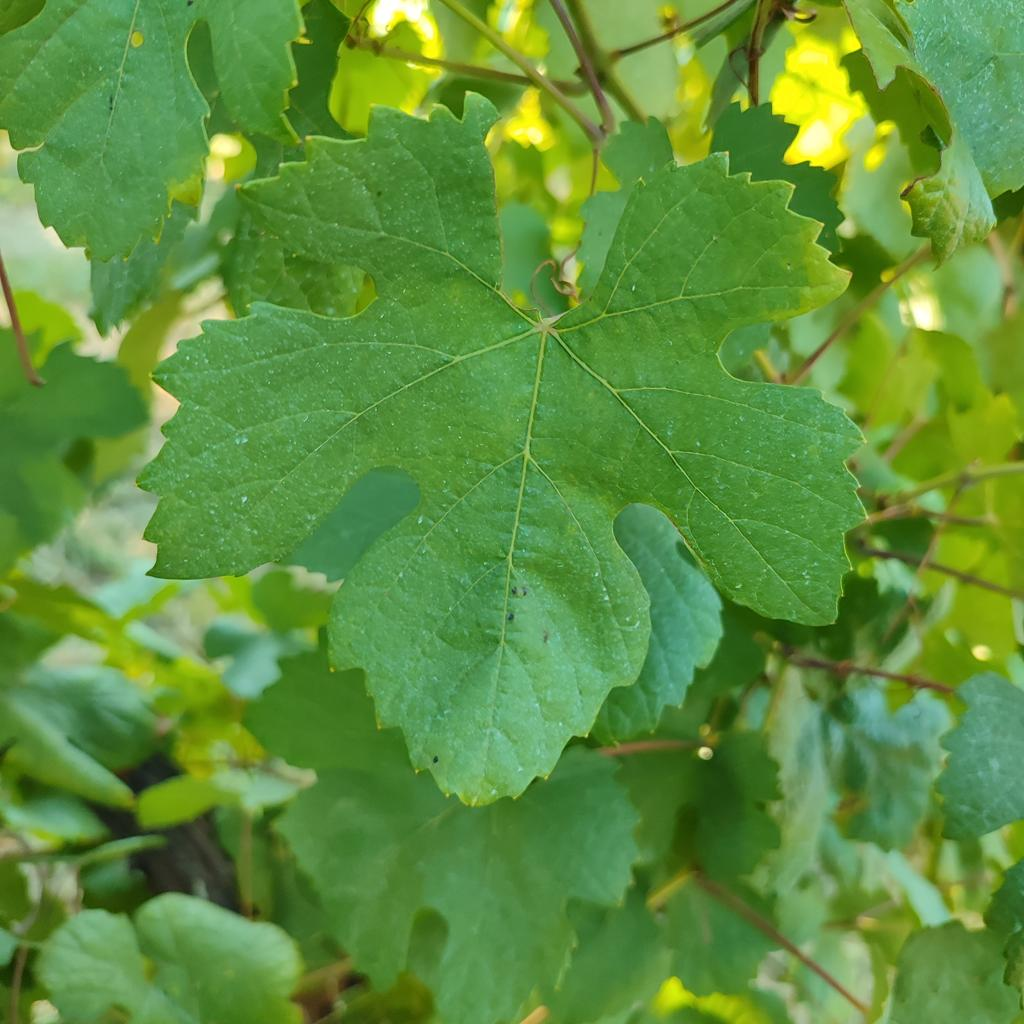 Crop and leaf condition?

grapevine, healthy
